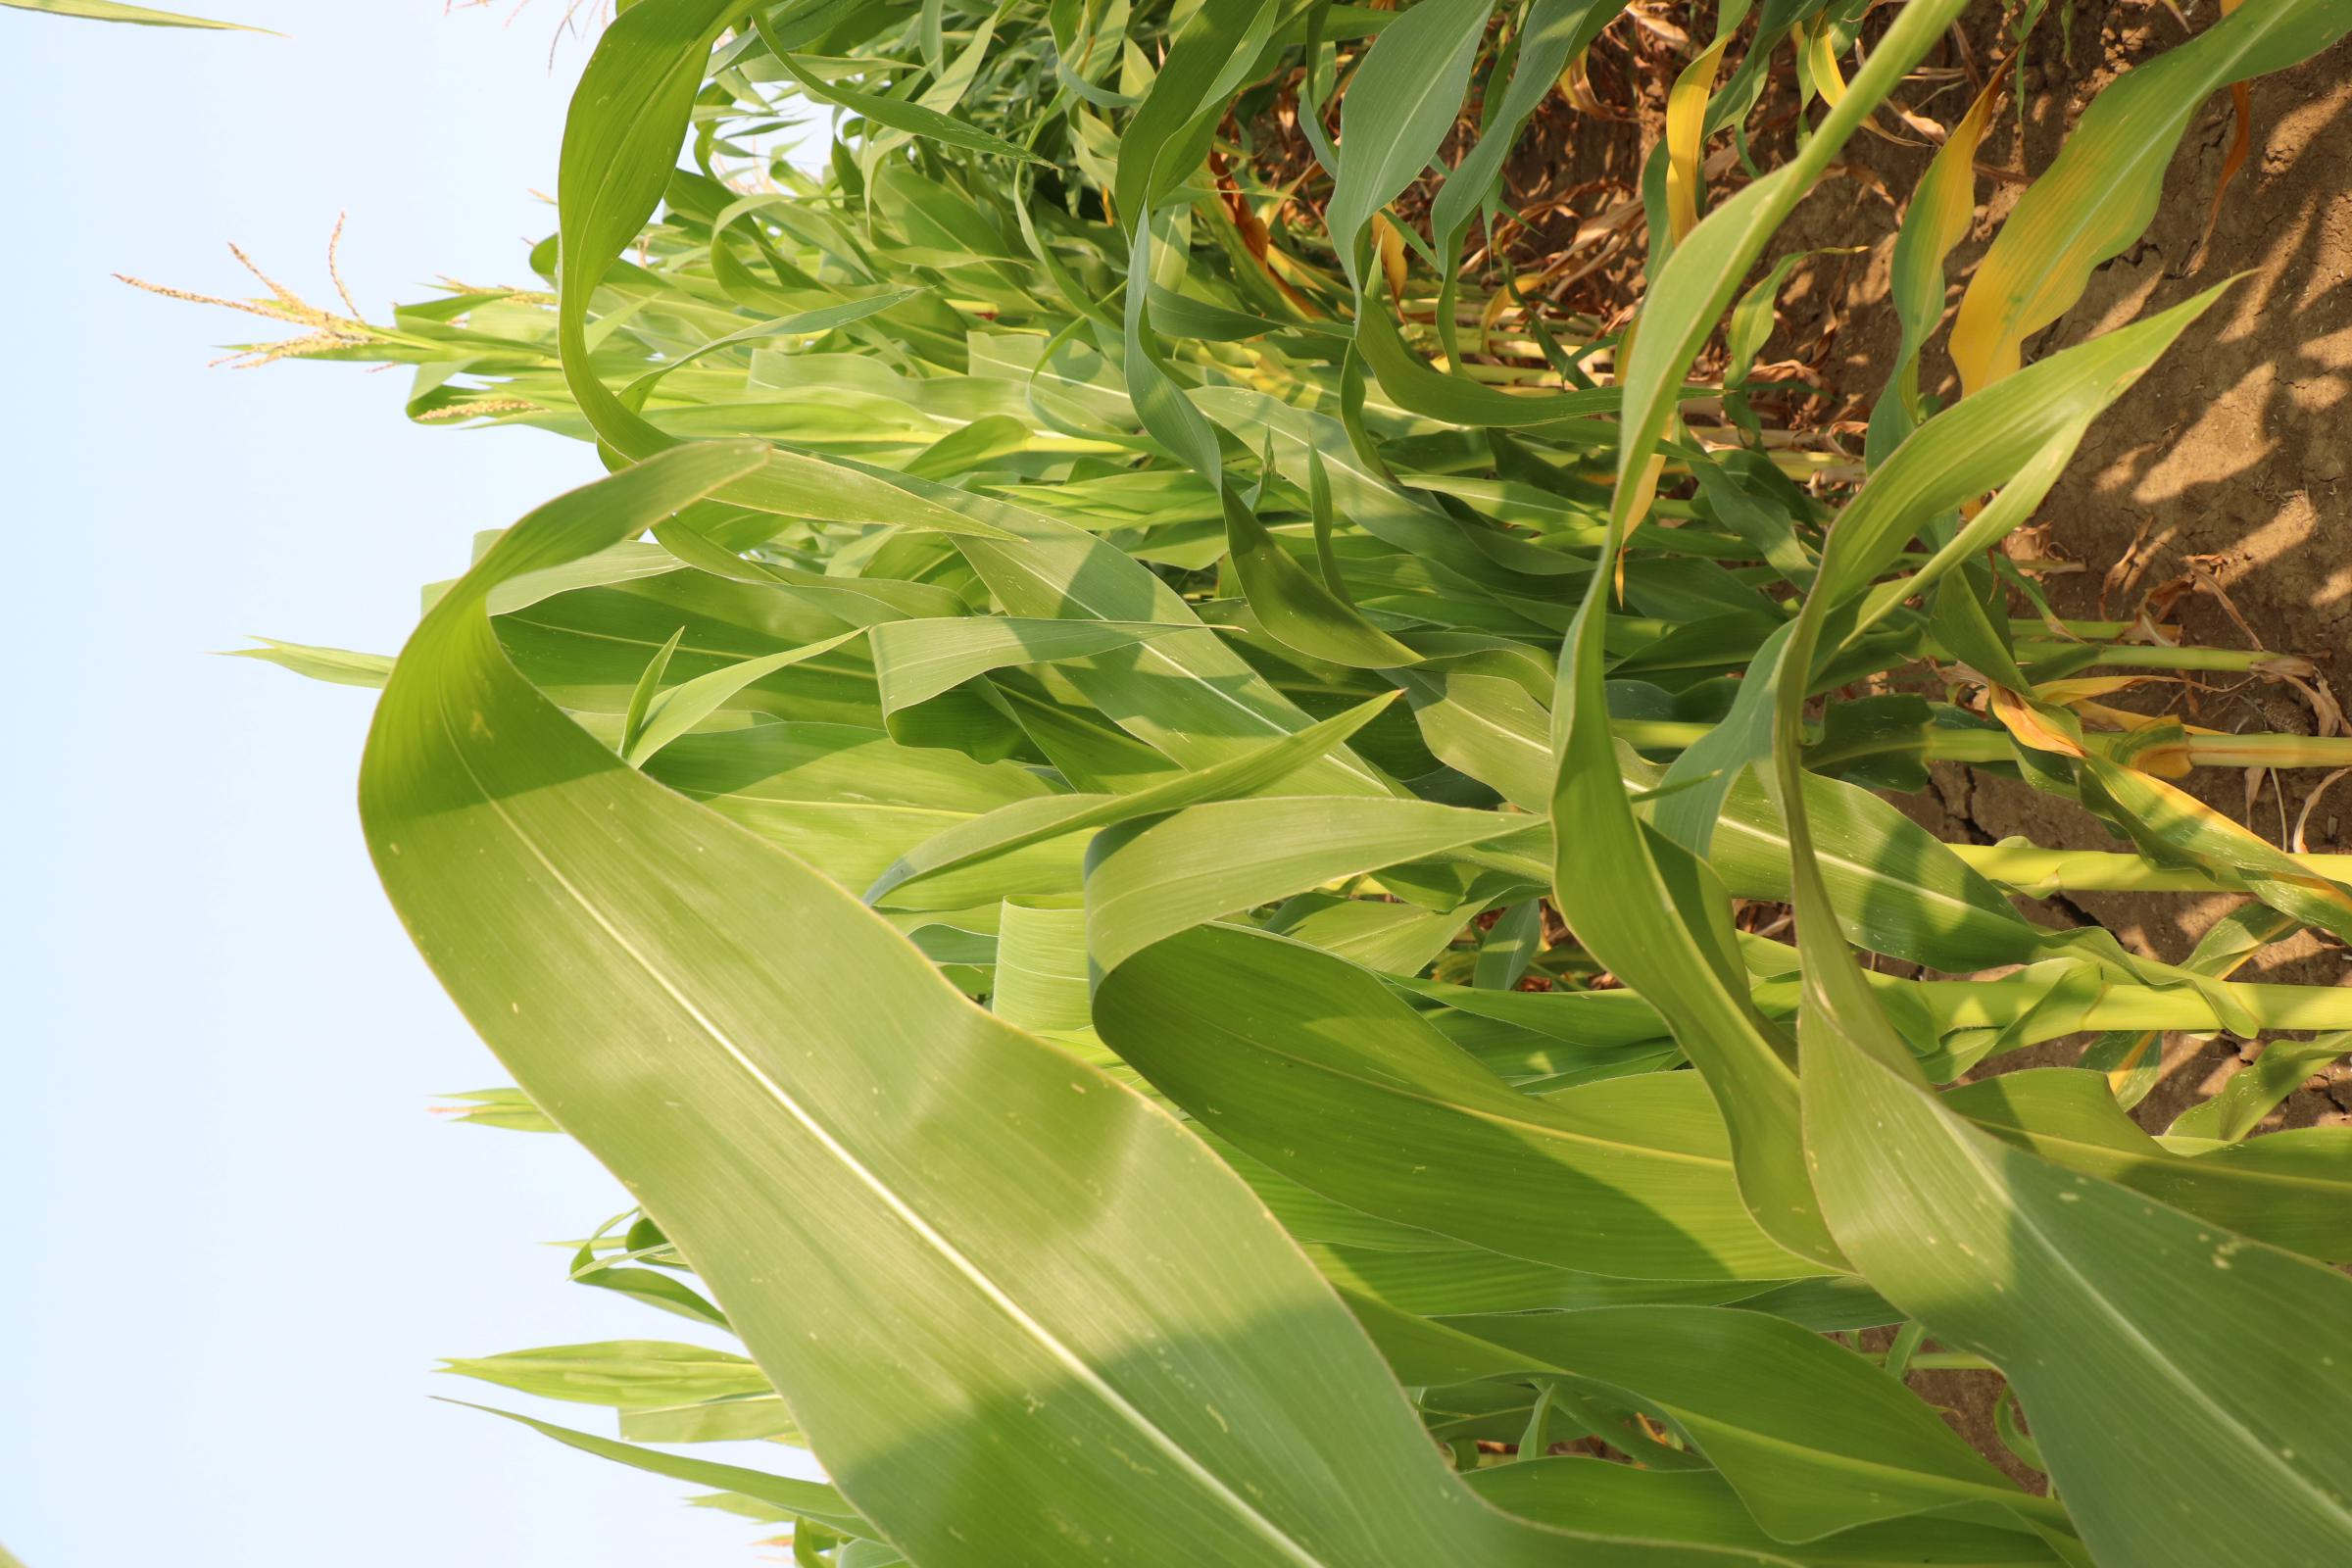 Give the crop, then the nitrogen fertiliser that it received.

maize, no added nitrogen
